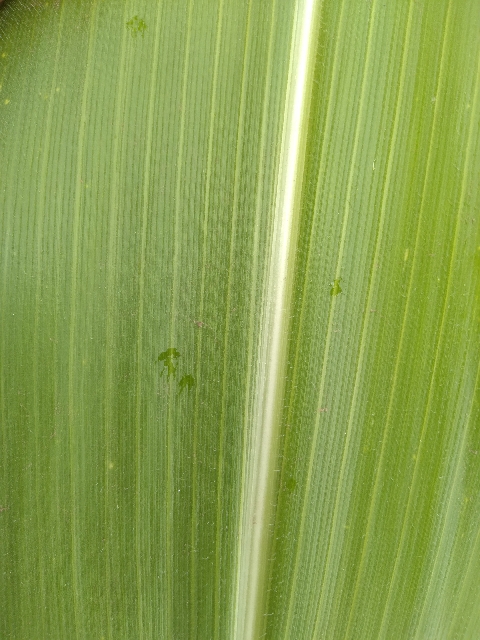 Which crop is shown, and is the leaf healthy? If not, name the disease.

maize, healthy
